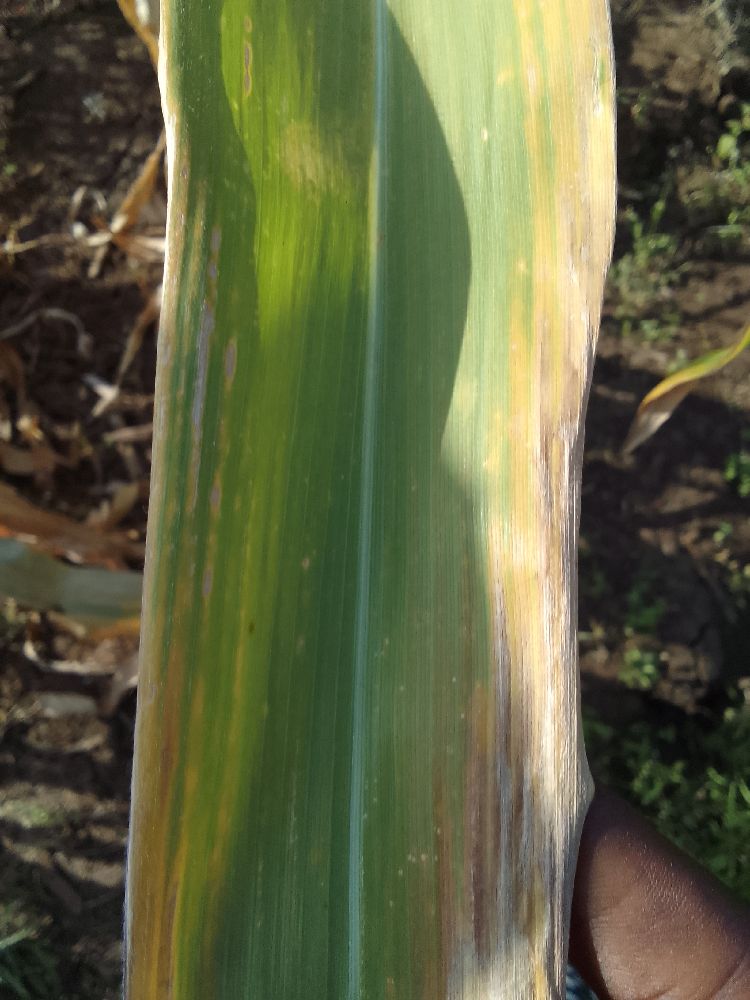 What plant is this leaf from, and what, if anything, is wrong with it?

maize, maize lethal necrosis
